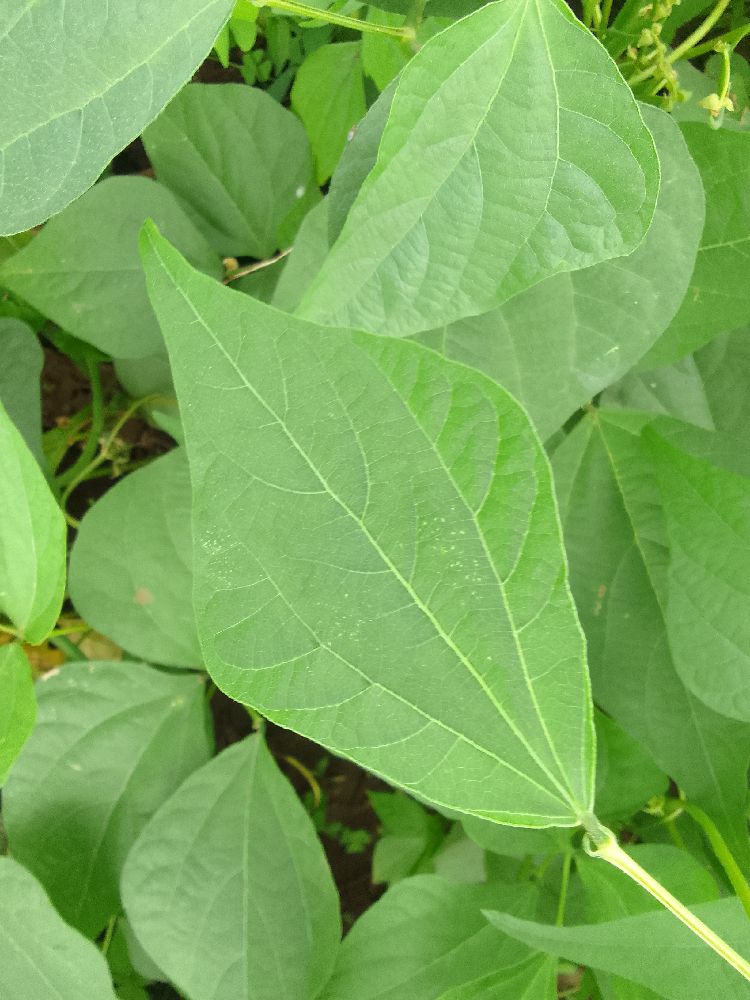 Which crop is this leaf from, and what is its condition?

common bean, healthy
